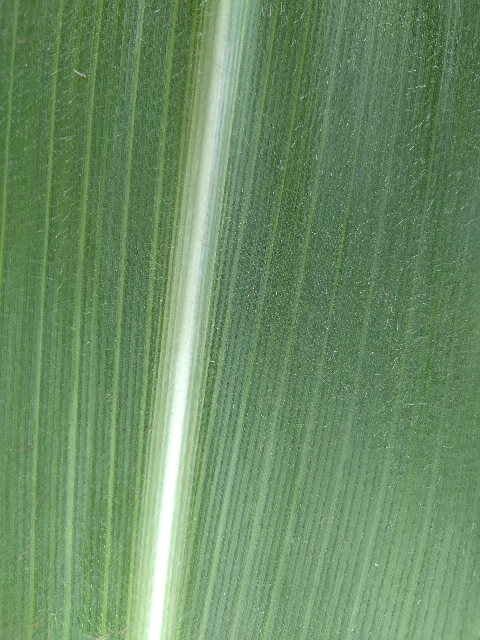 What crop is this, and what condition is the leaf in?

maize, healthy
